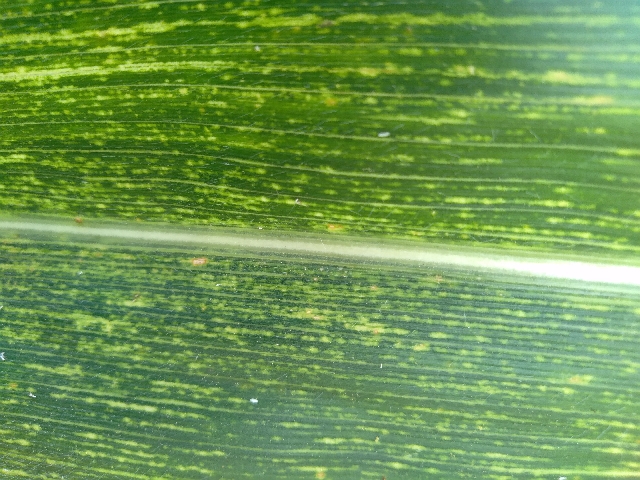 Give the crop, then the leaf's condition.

maize, maize streak virus
